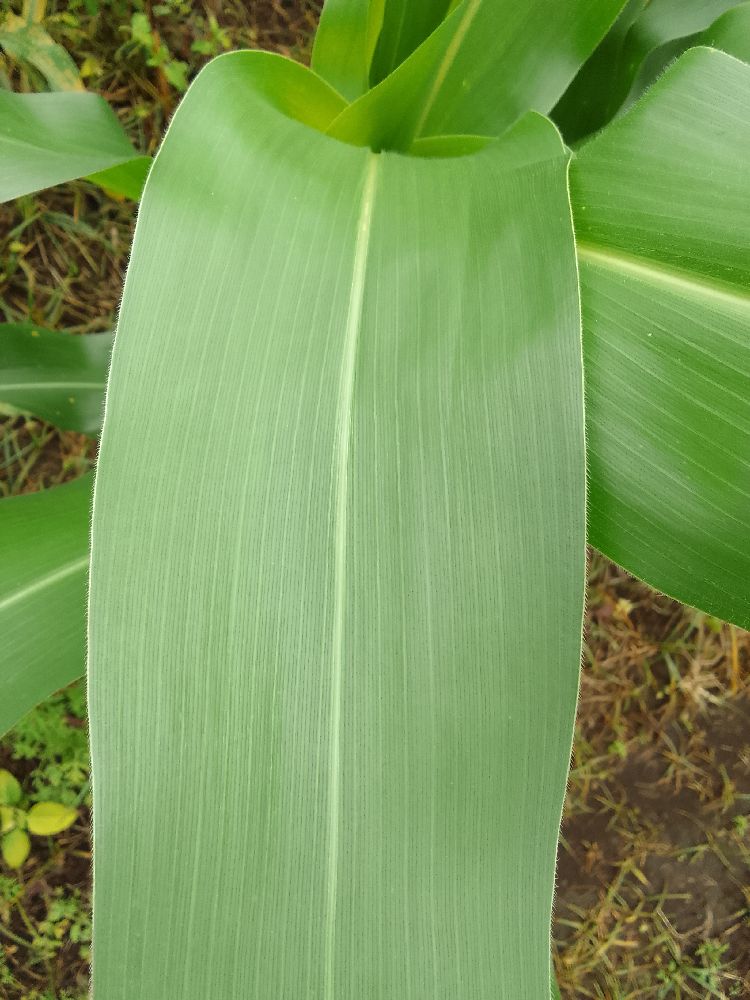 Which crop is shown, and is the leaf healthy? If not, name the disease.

maize, healthy
